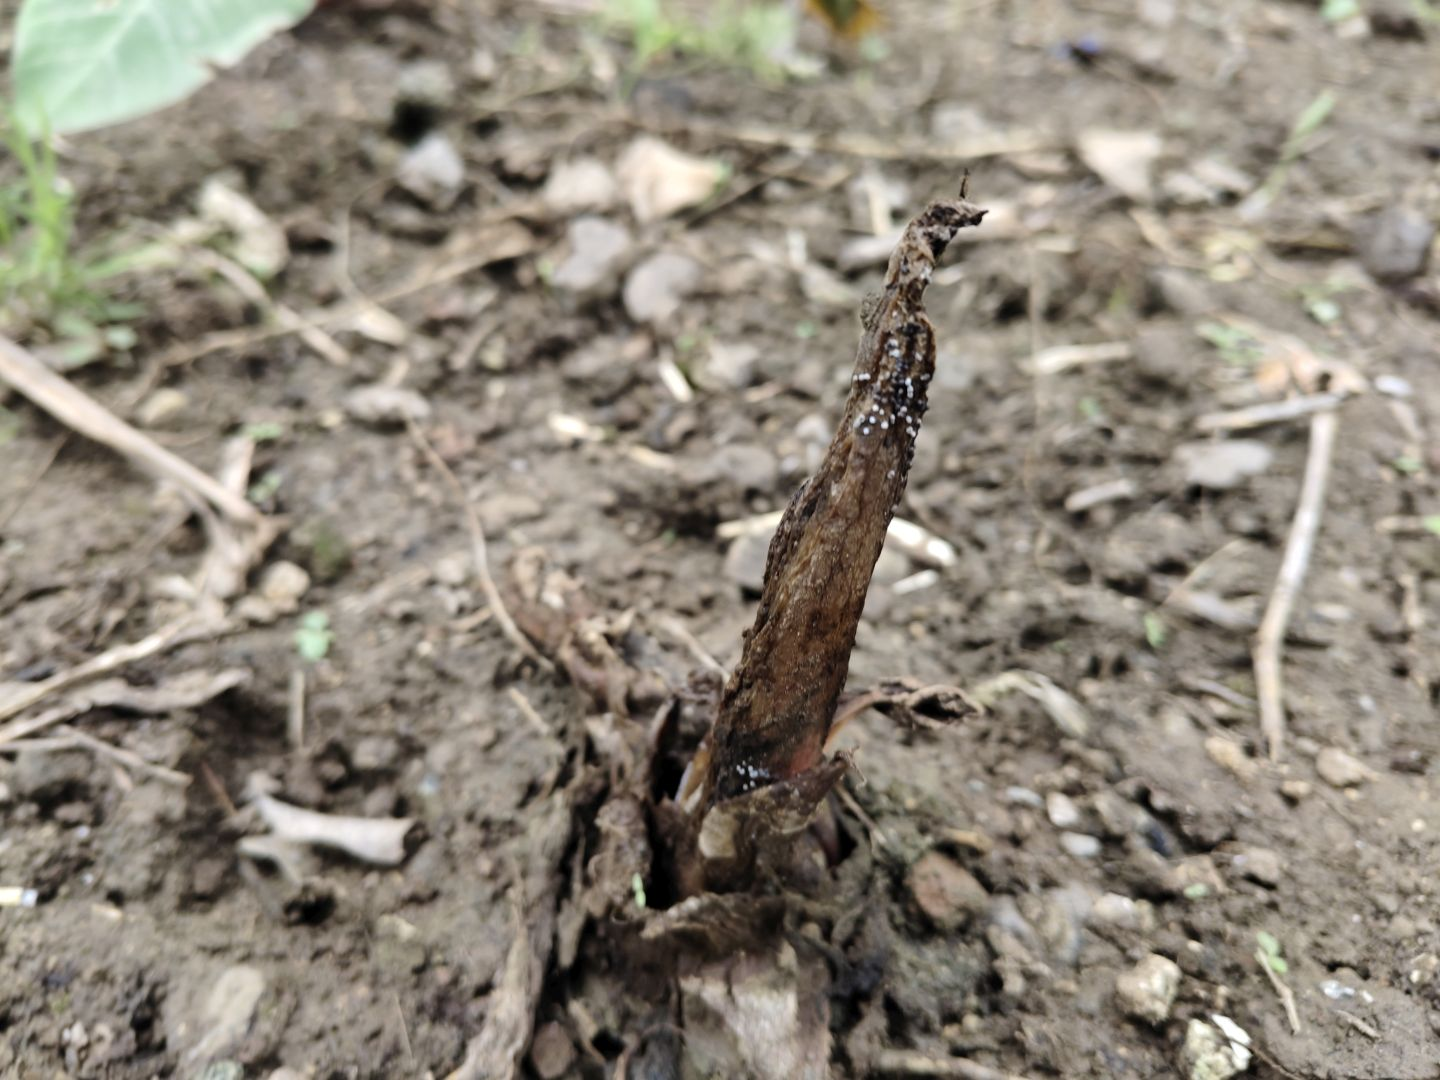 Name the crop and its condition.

taro, root rot
